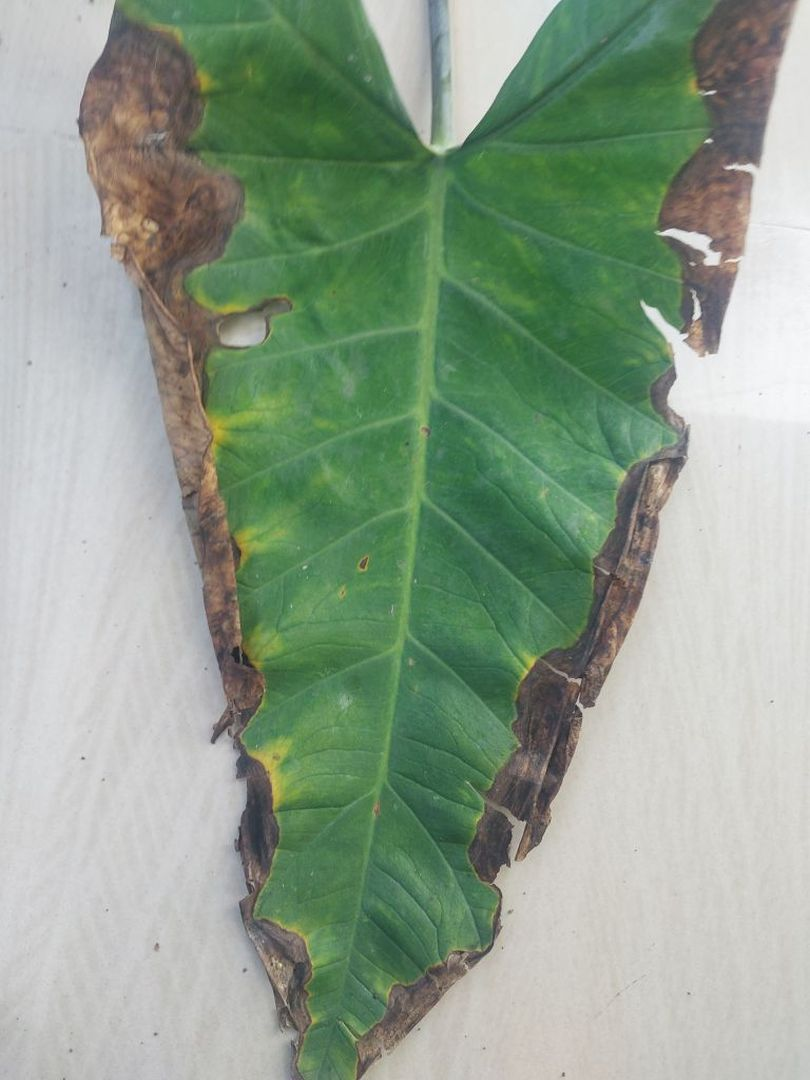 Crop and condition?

taro, leaf blight
